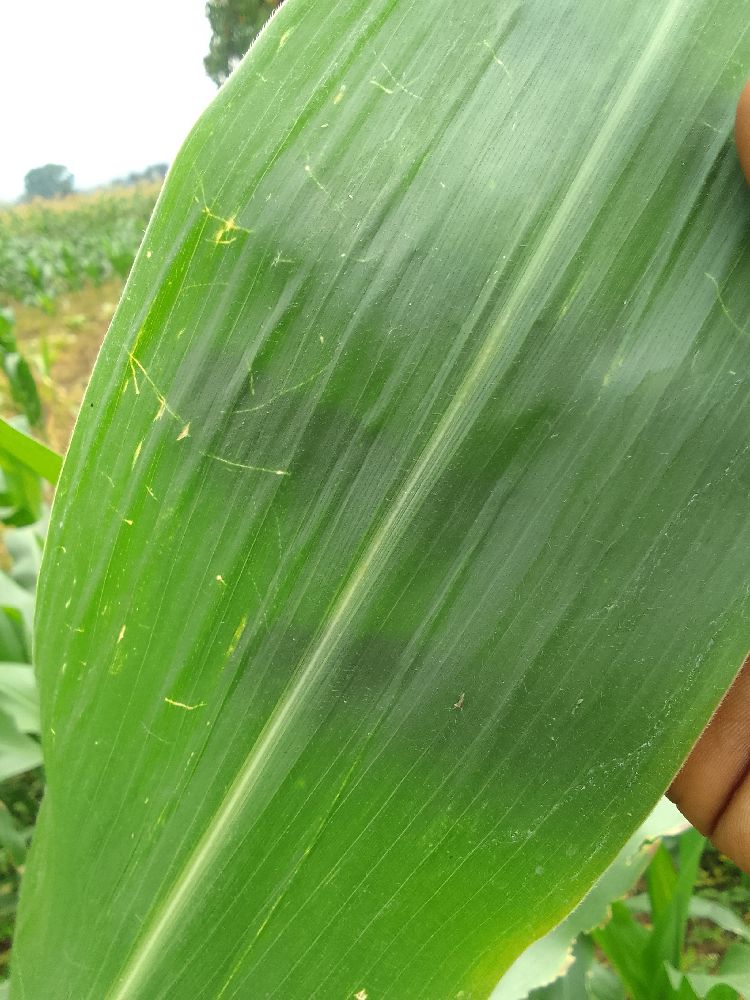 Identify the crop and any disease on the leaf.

maize, healthy
